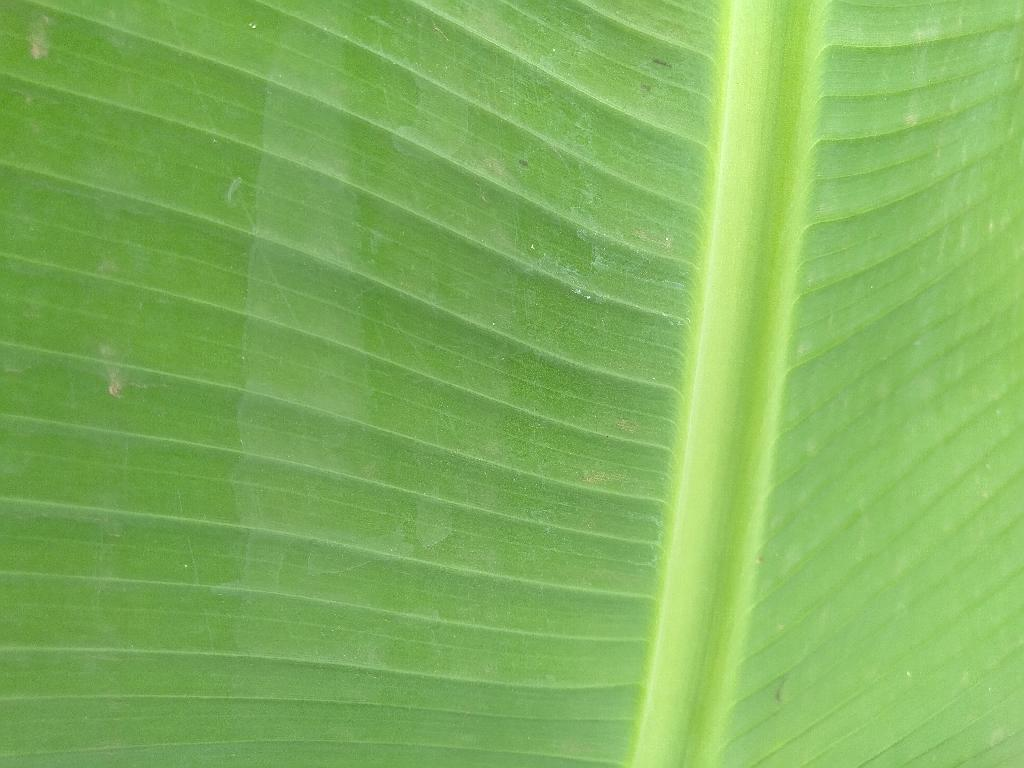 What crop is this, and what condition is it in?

banana, healthy
